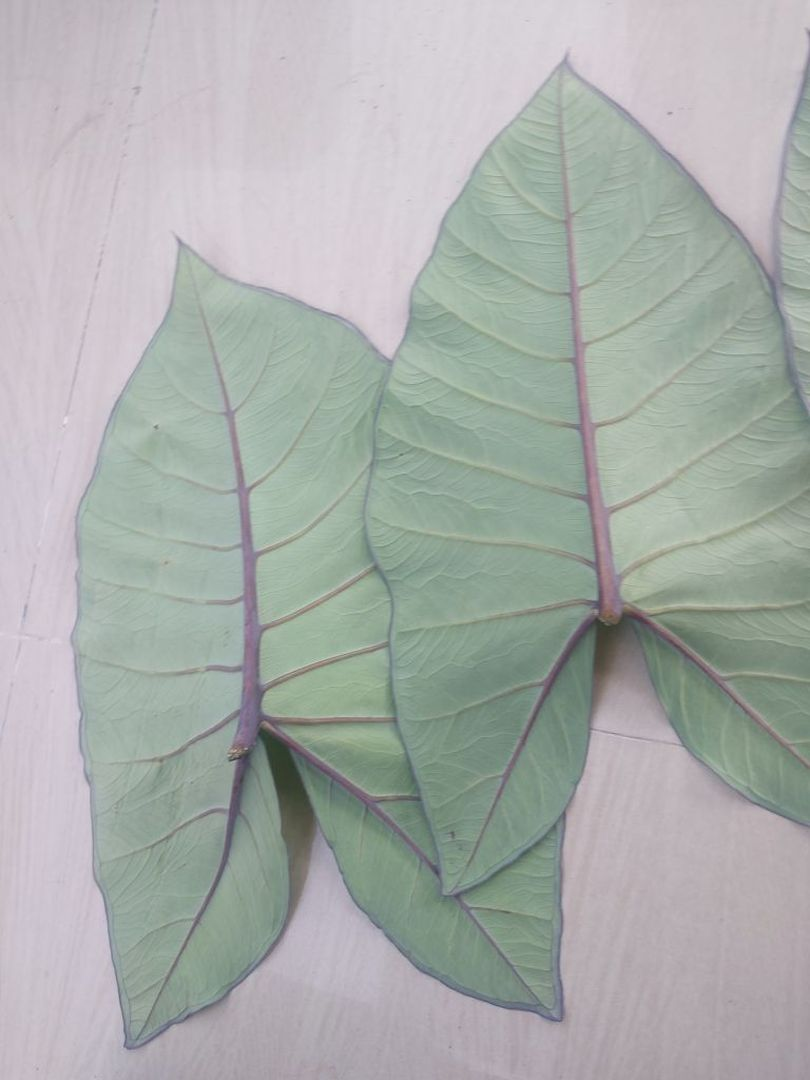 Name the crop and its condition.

taro, healthy
